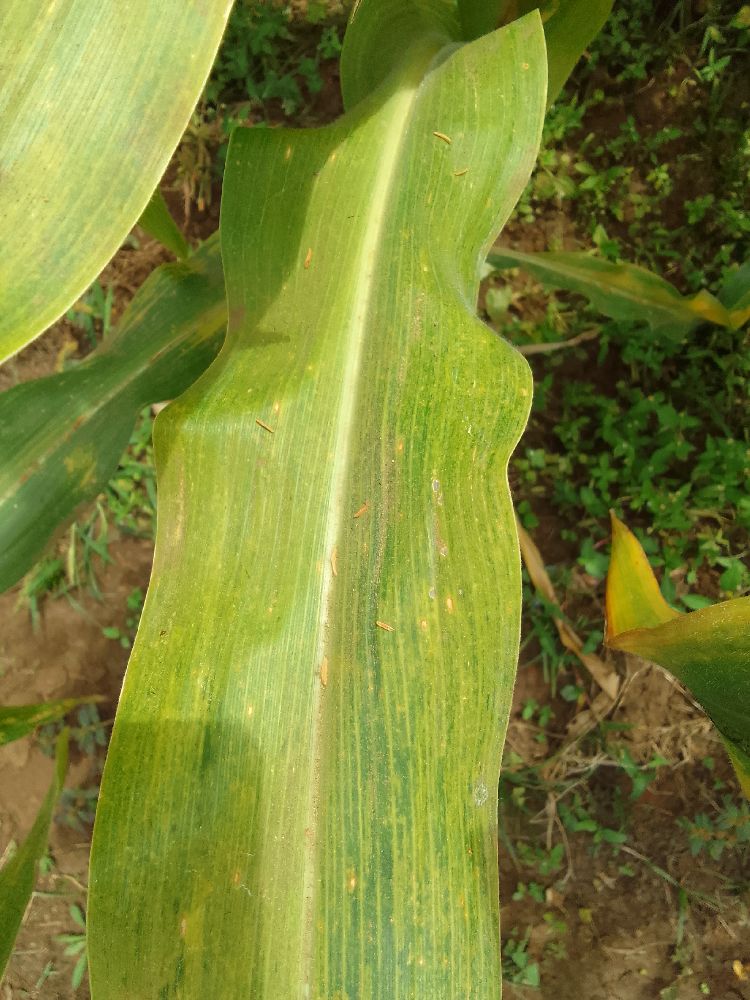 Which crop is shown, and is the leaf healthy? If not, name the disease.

maize, maize lethal necrosis
